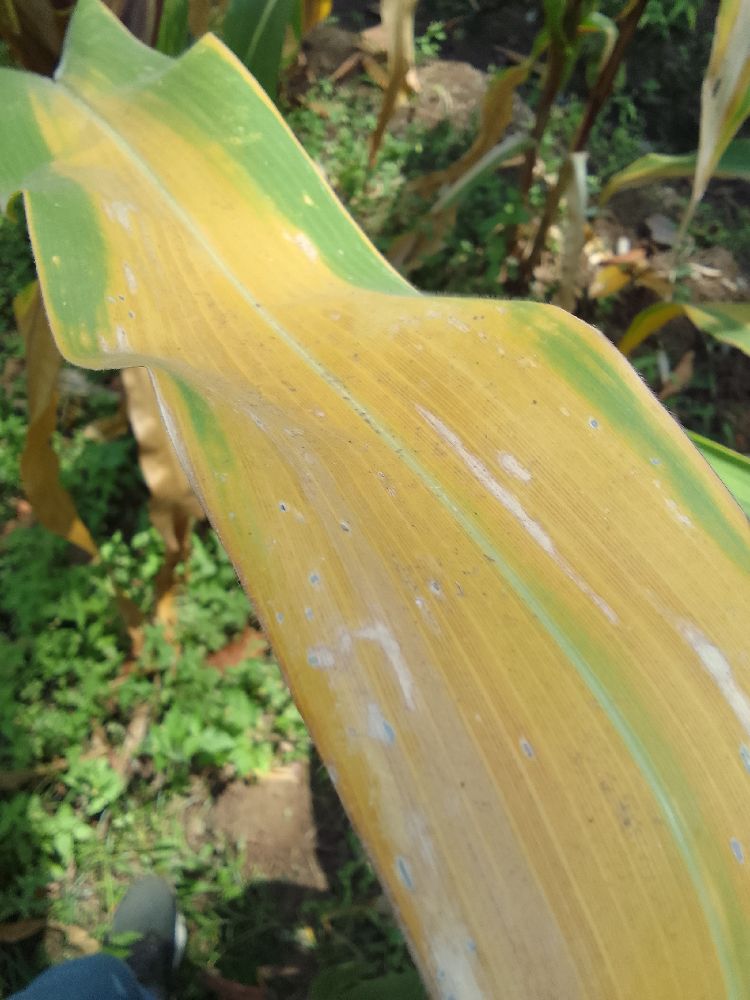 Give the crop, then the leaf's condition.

maize, maize lethal necrosis
